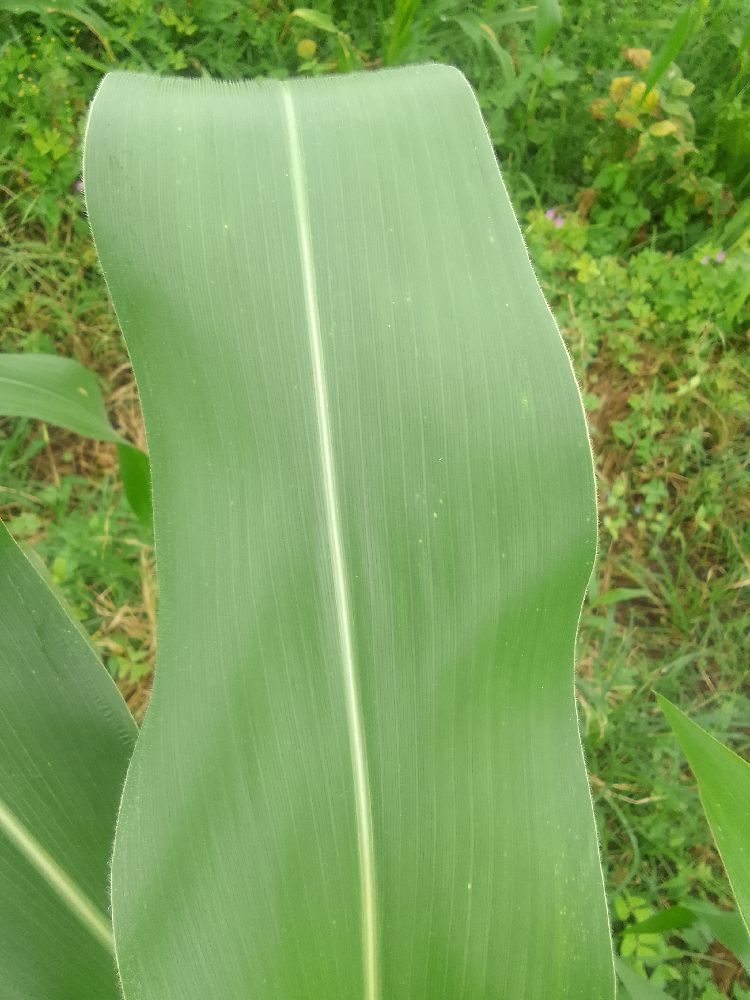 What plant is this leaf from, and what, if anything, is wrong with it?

maize, healthy
